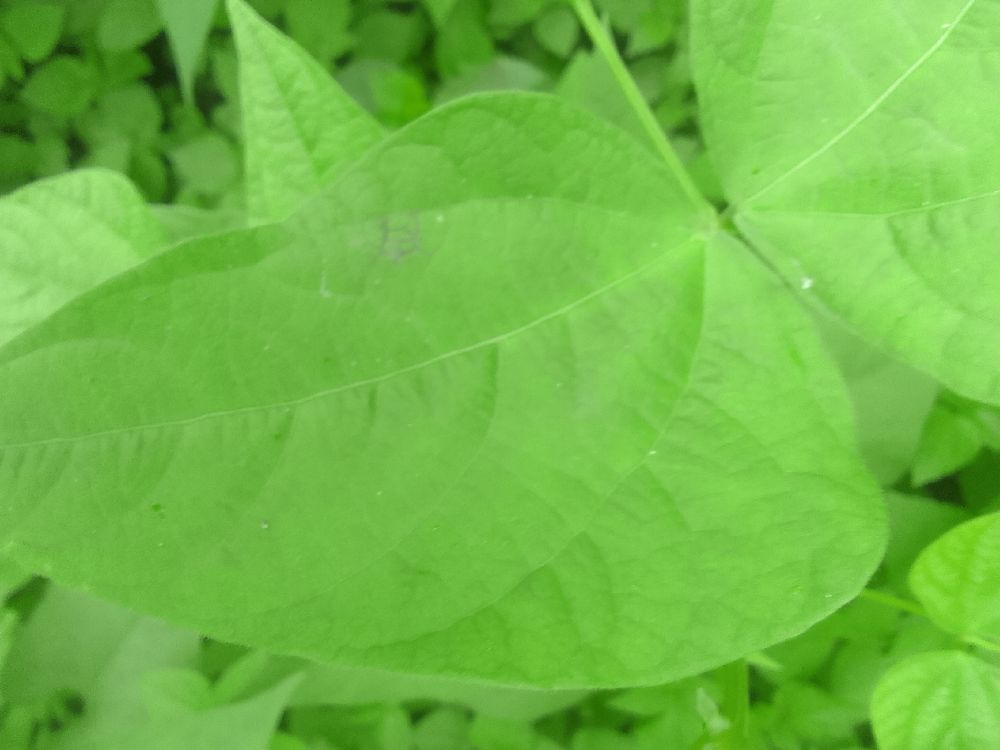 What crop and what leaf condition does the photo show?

common bean, healthy
